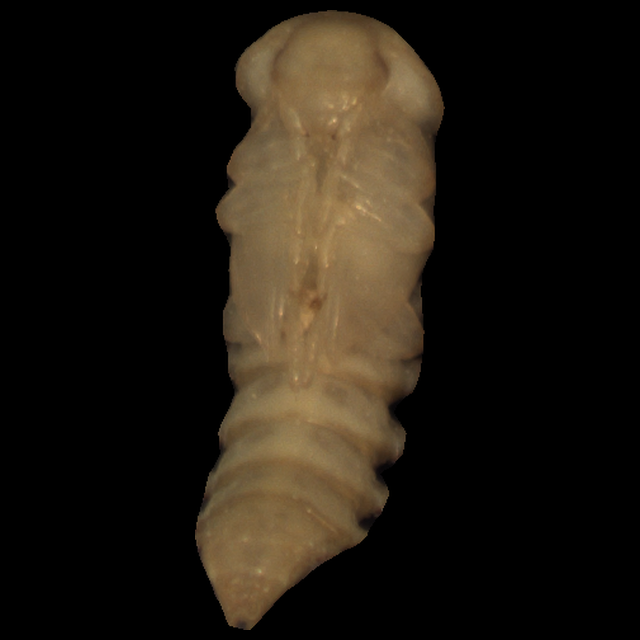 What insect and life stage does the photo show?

mealworm pupa
